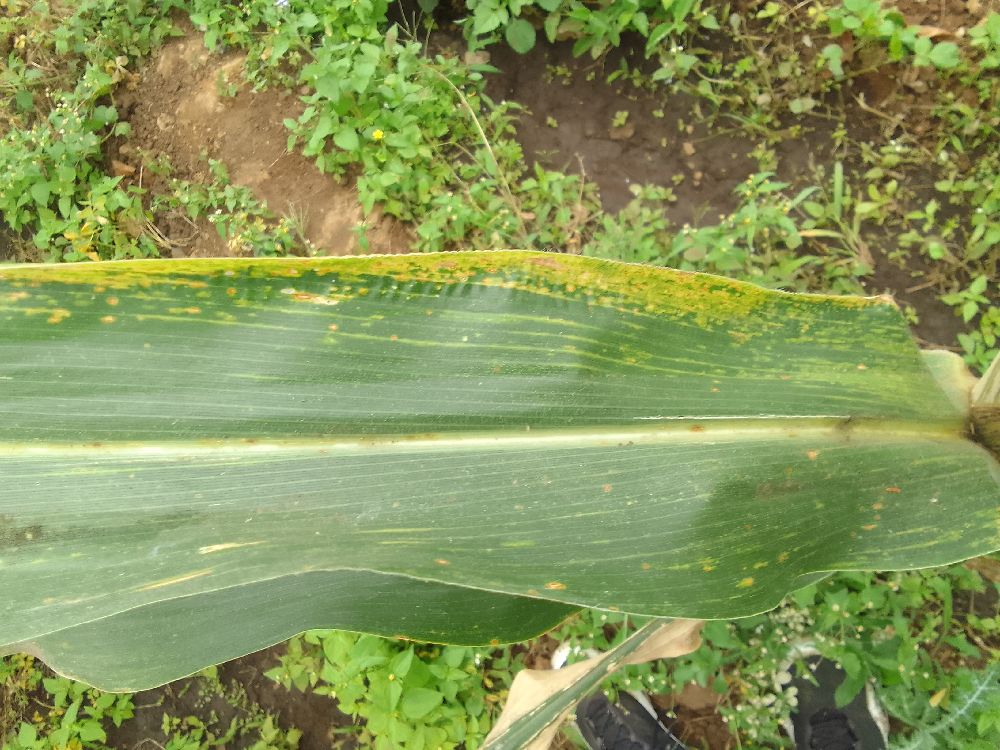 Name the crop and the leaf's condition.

maize, maize lethal necrosis
